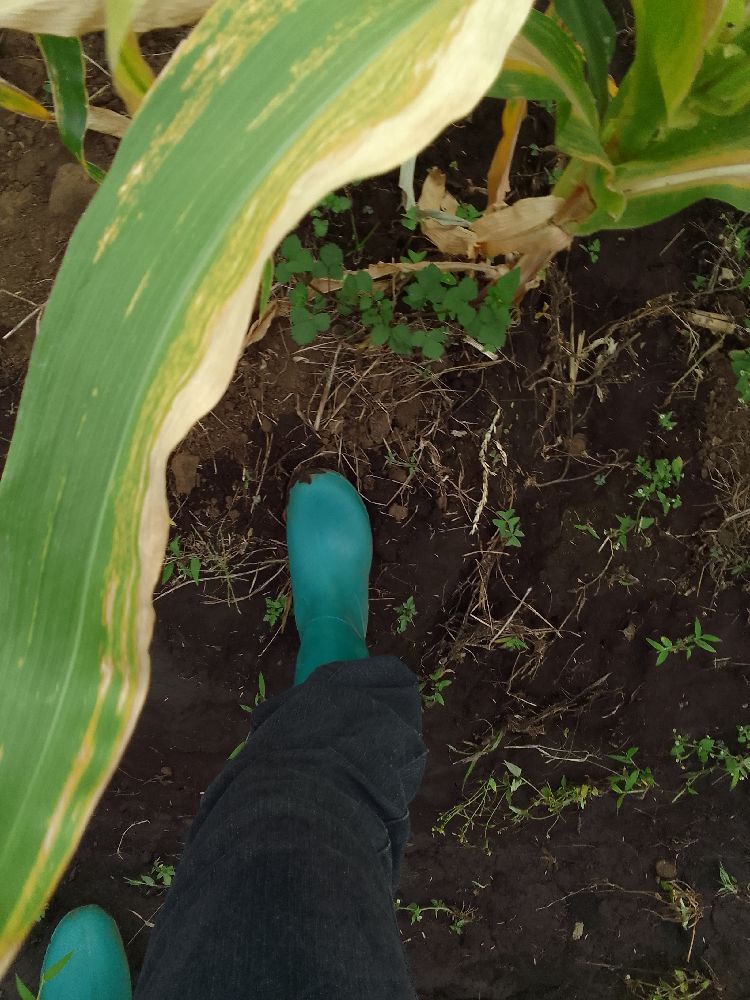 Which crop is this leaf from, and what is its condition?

maize, maize lethal necrosis
